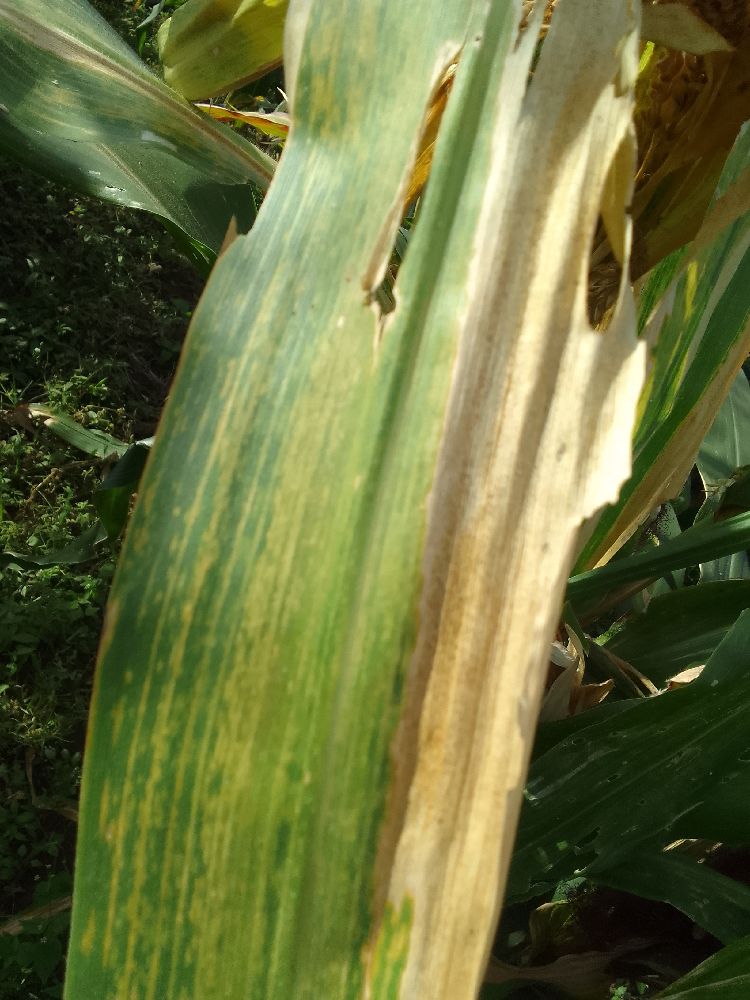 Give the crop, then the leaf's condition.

maize, maize lethal necrosis
